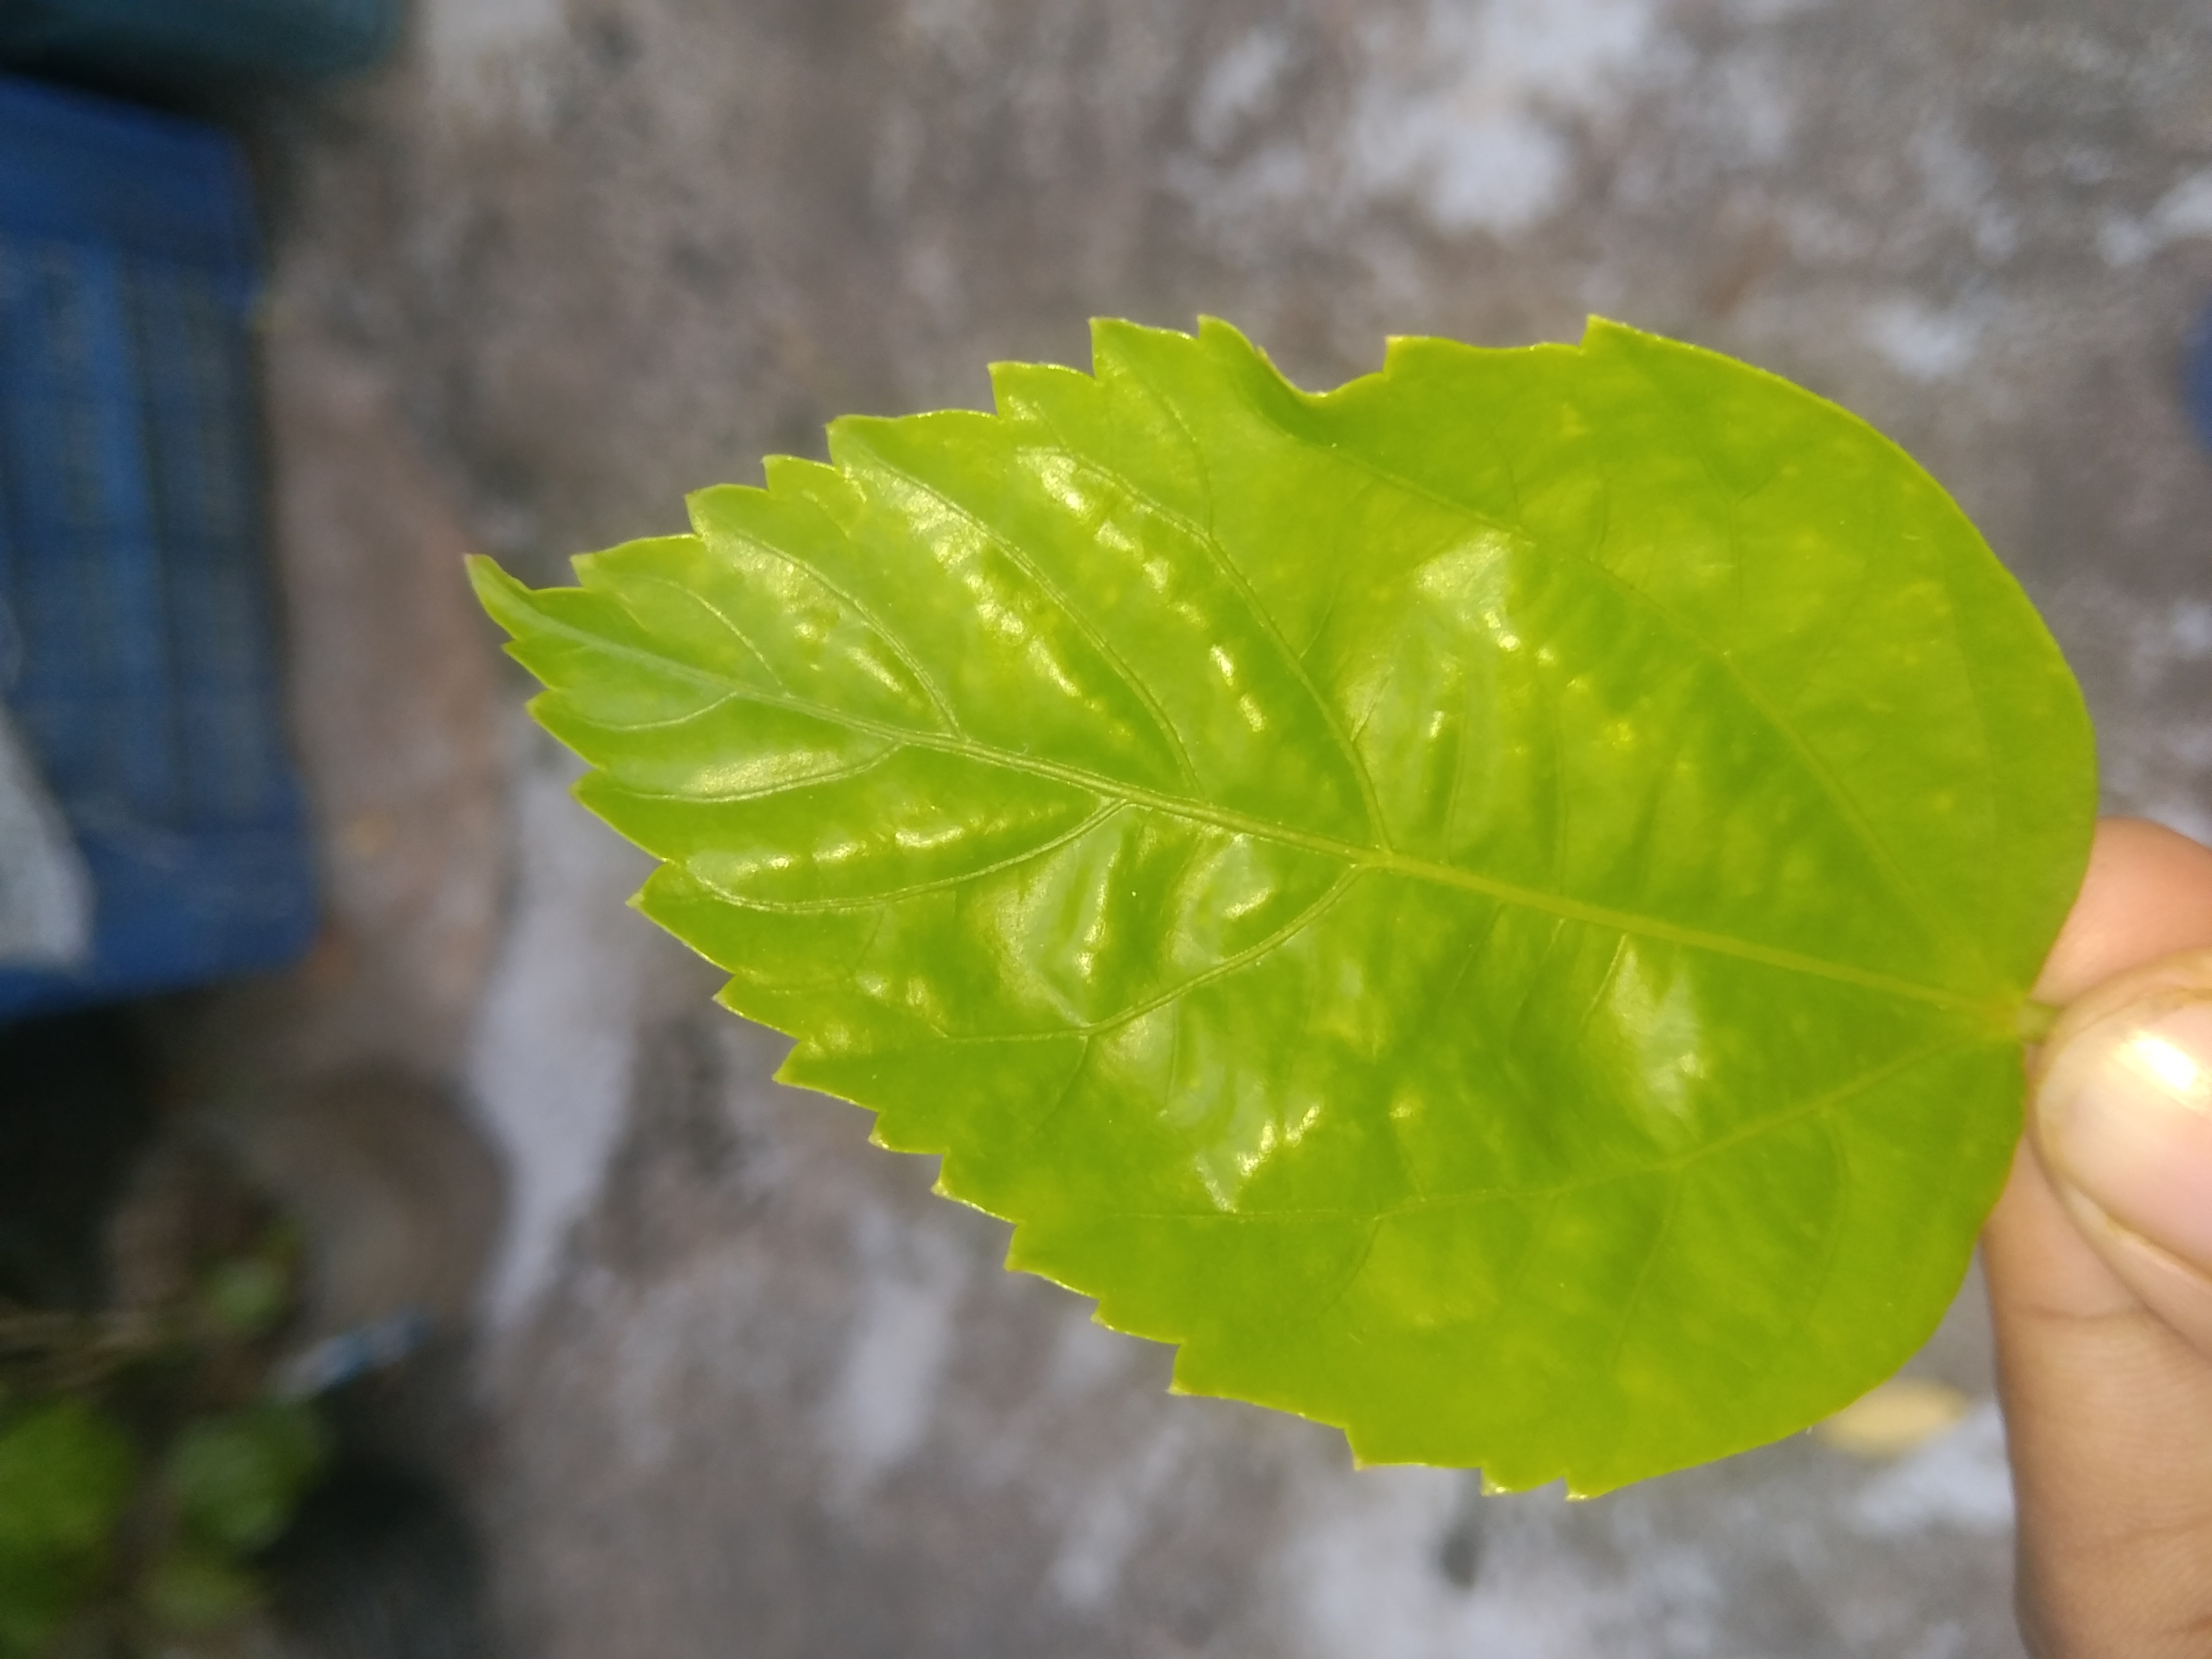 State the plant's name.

hibiscus
